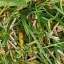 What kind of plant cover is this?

grass
